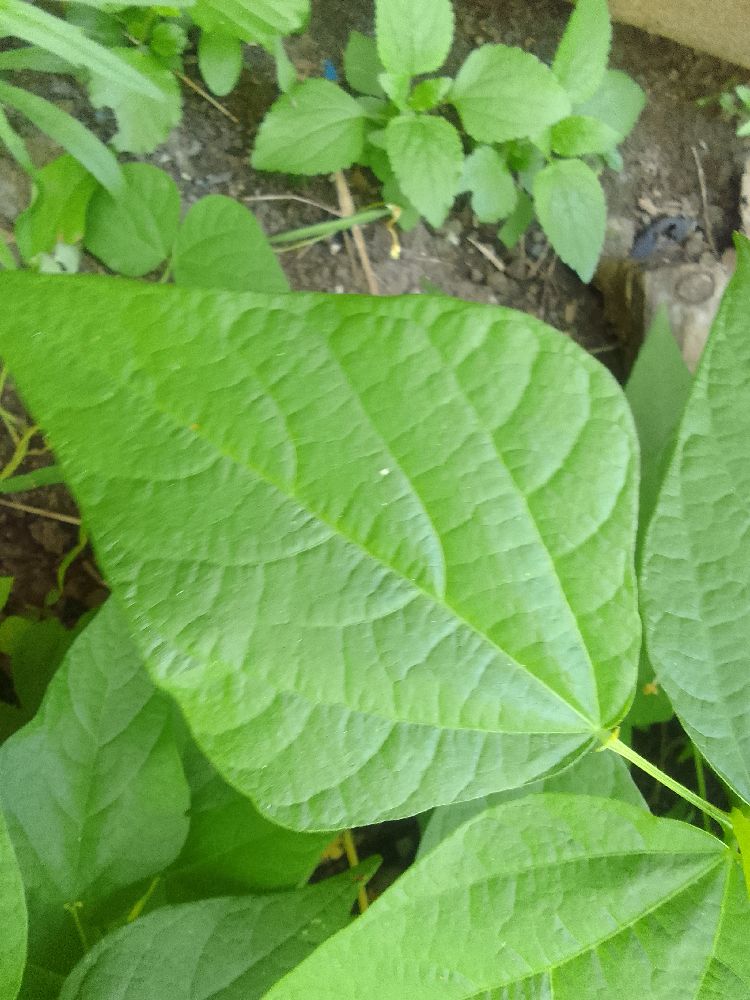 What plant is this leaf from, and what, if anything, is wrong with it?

common bean, healthy
